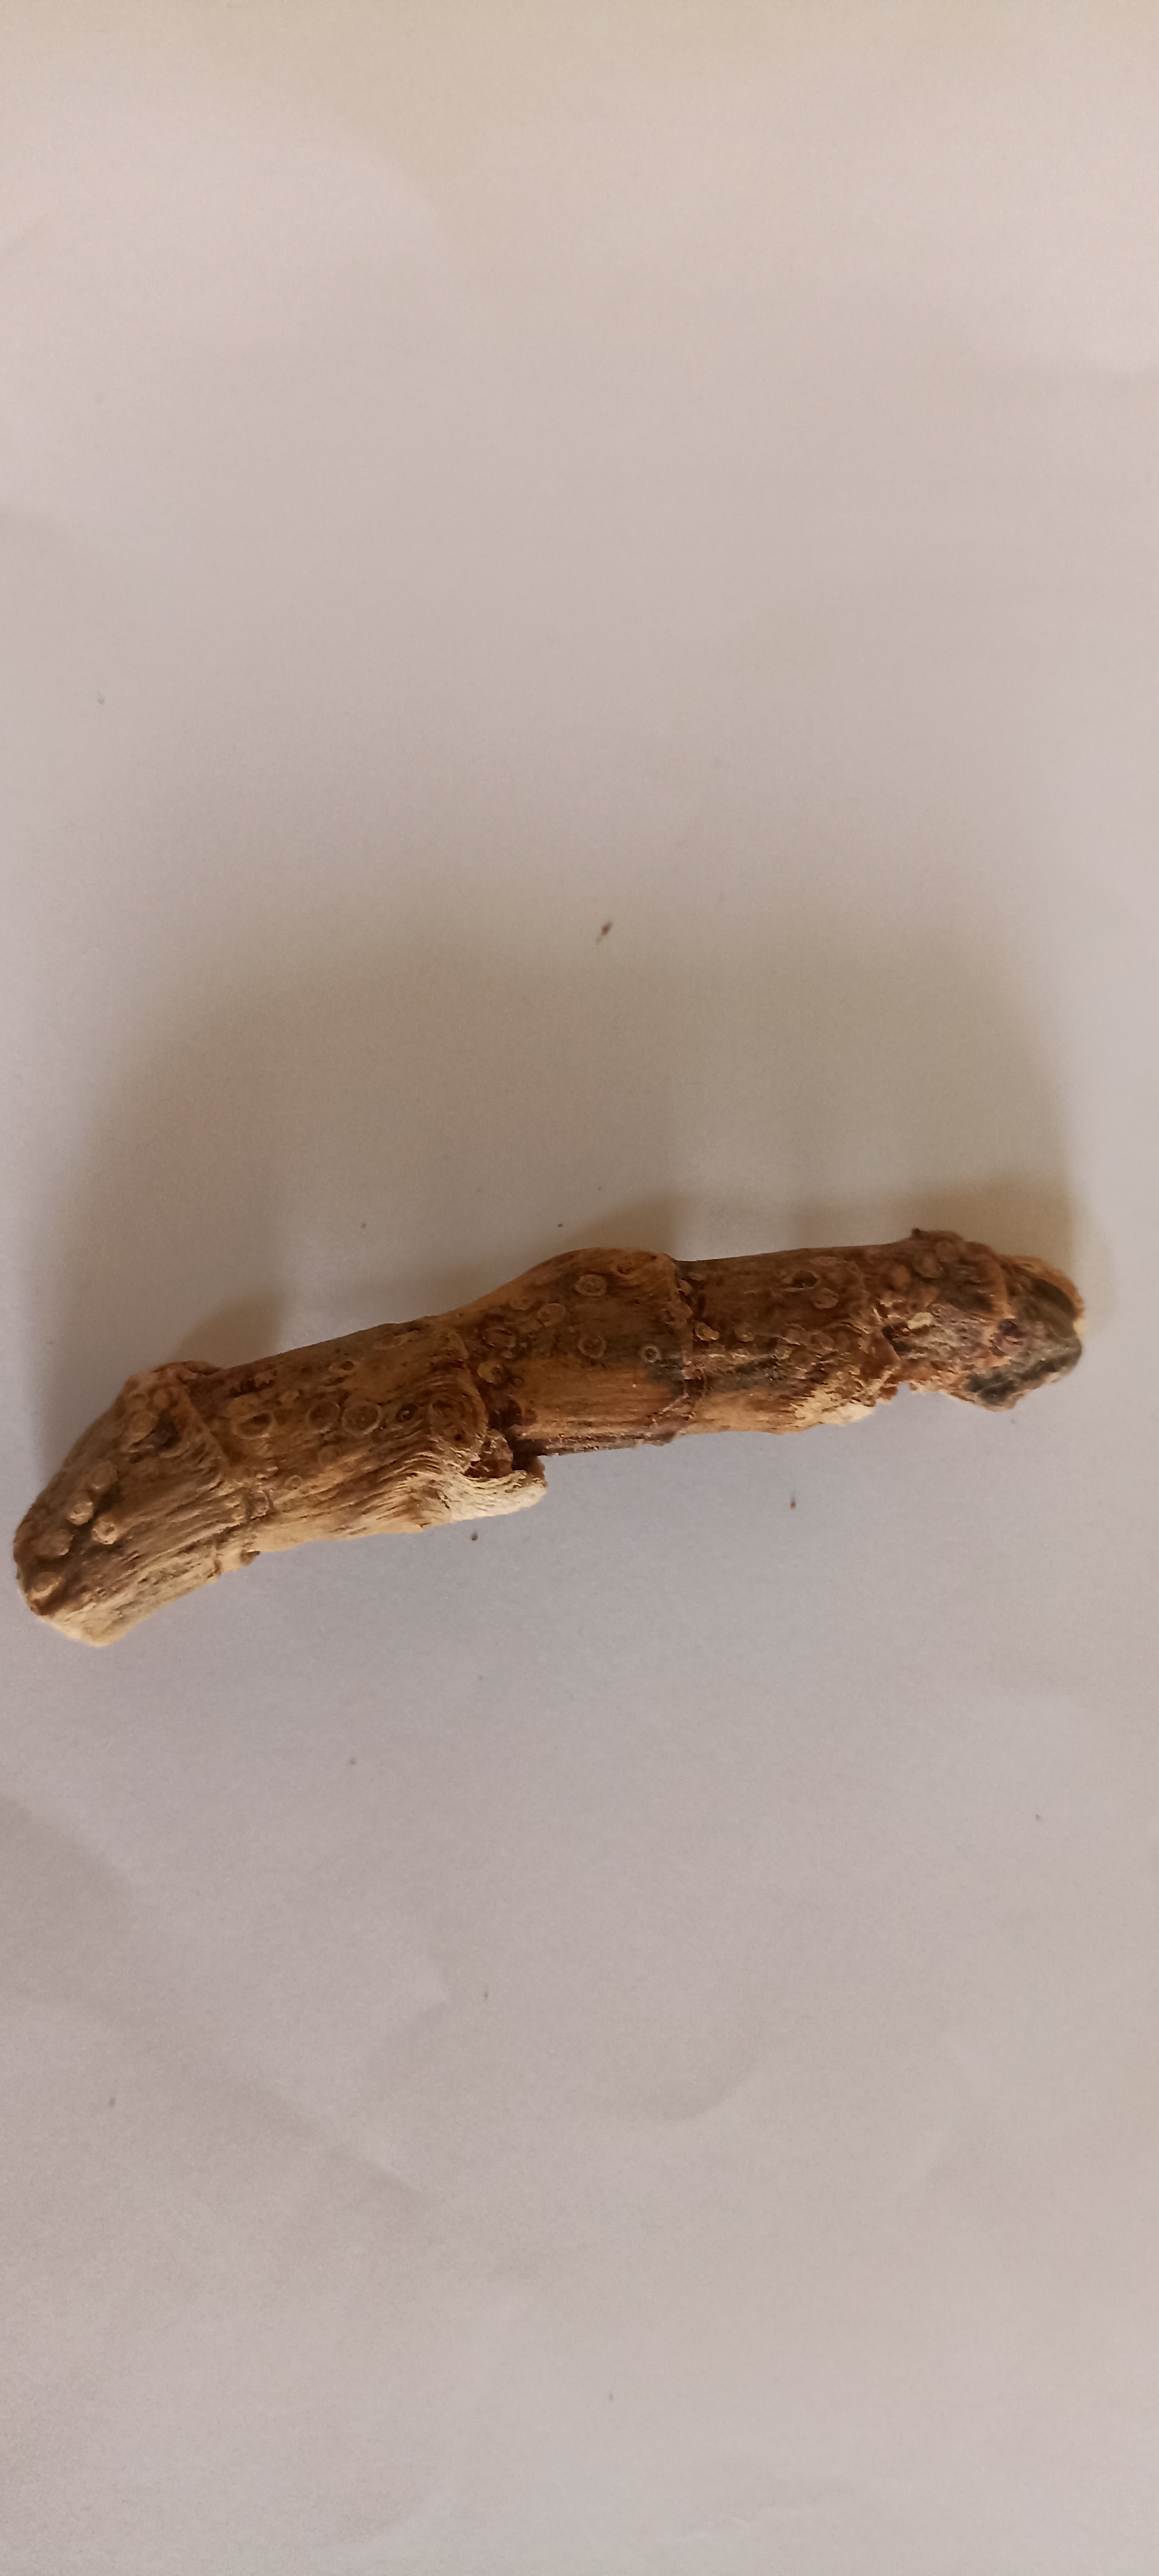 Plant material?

vekhand
